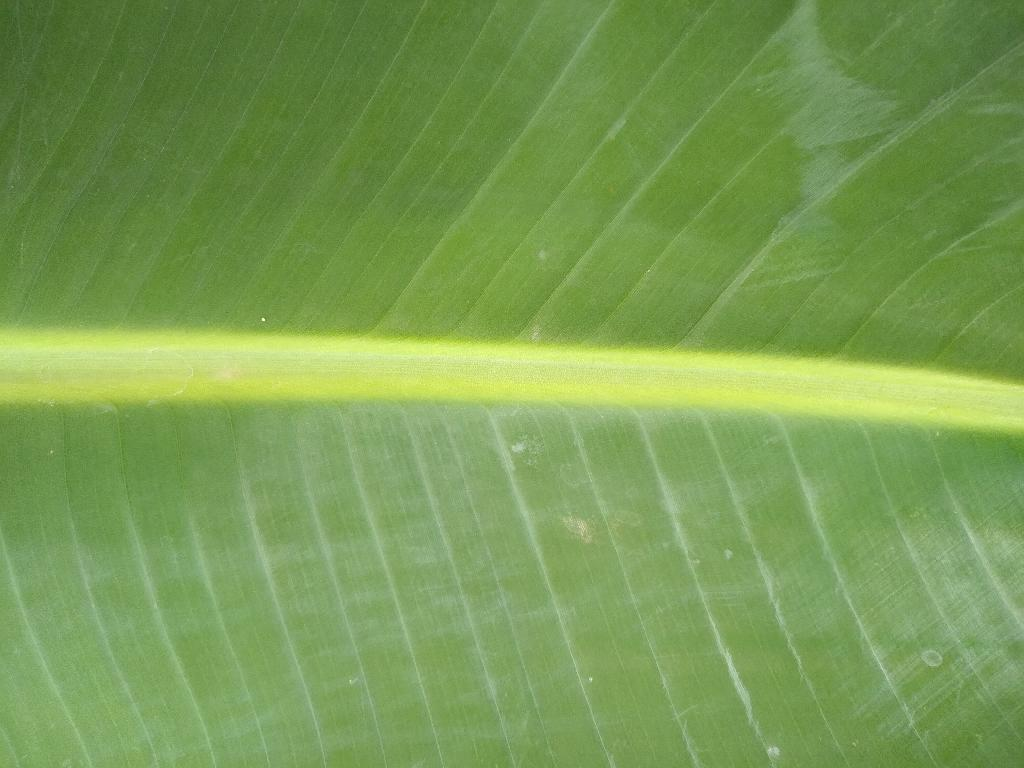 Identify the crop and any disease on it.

banana, healthy
